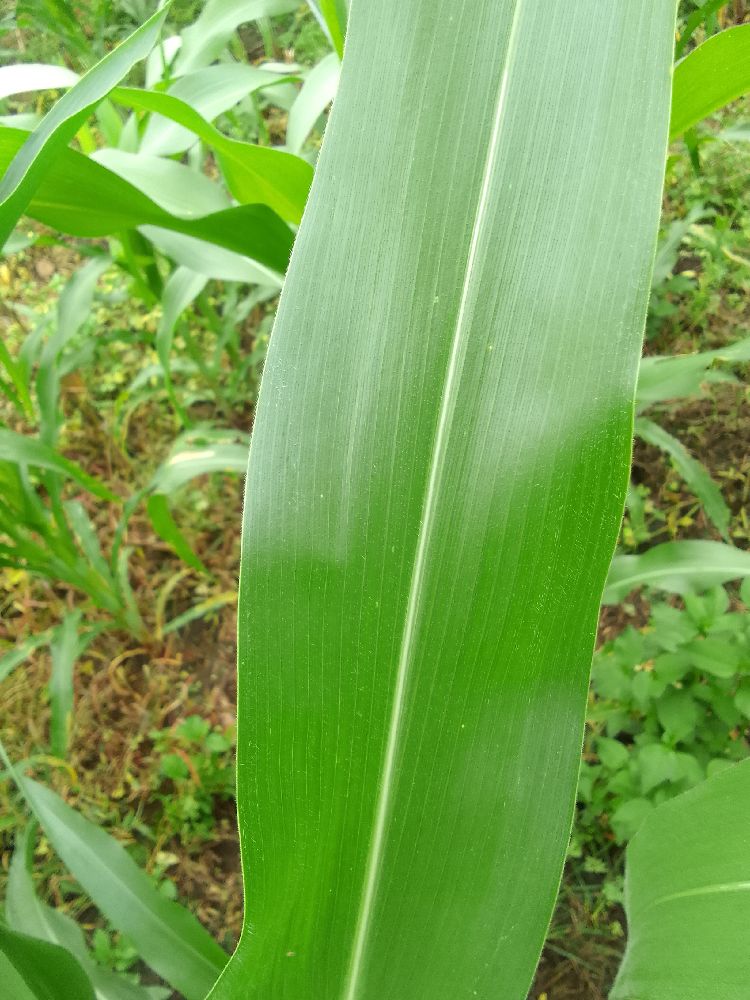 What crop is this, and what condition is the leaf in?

maize, healthy
